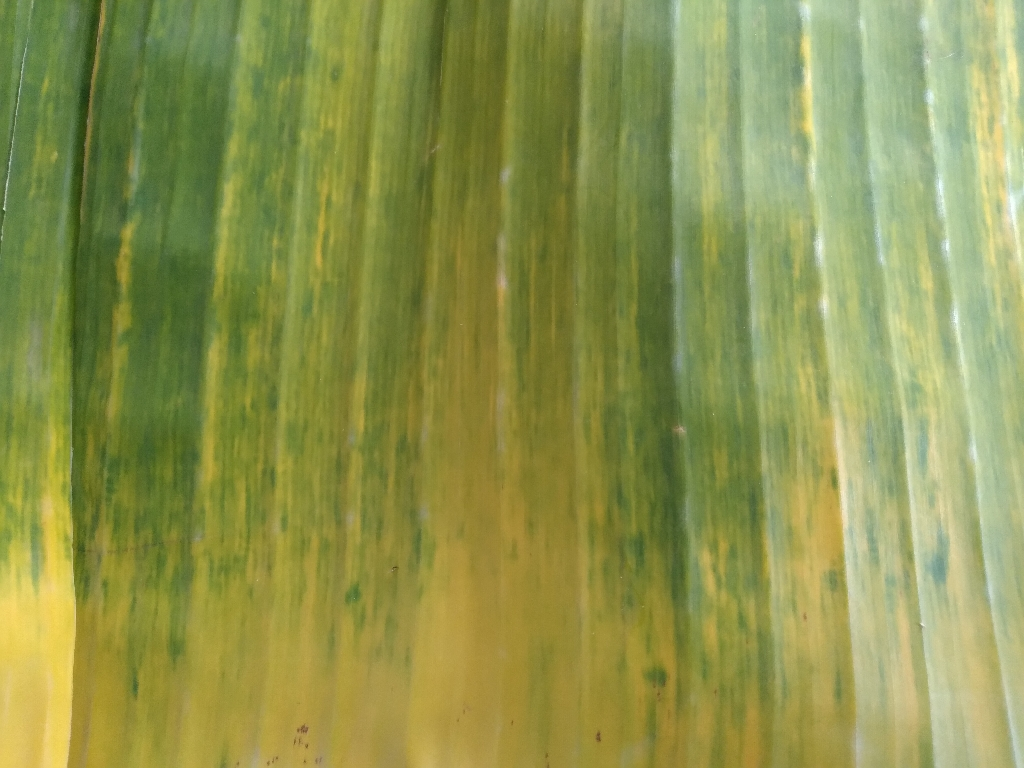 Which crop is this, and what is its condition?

banana, fusarium wilt race 1
